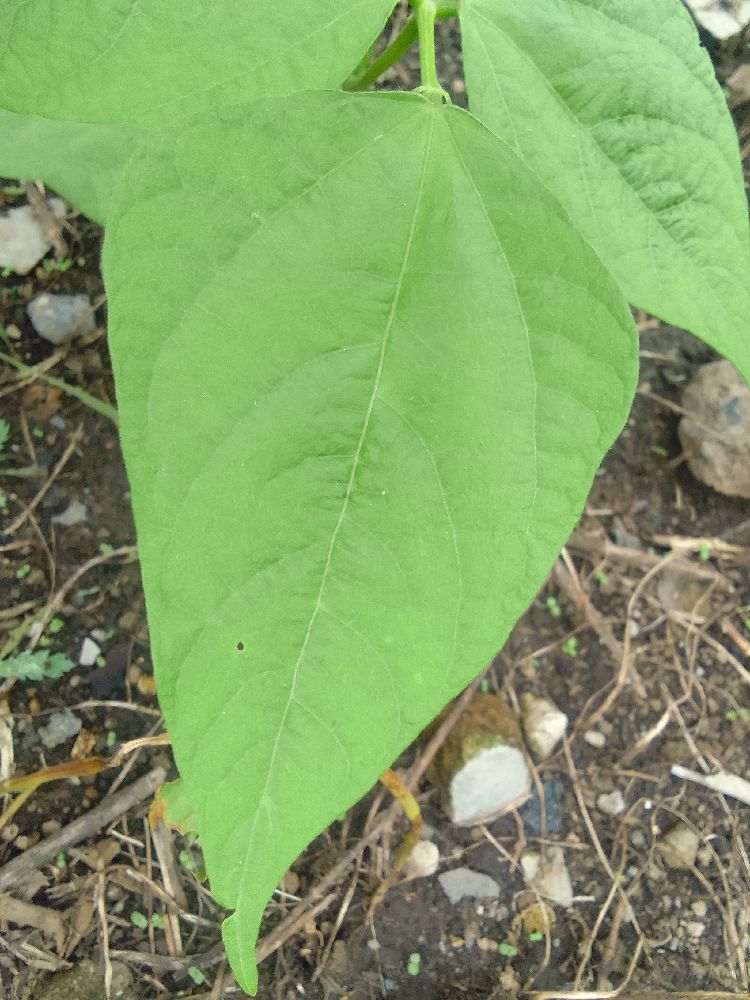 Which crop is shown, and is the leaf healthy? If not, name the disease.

common bean, healthy
